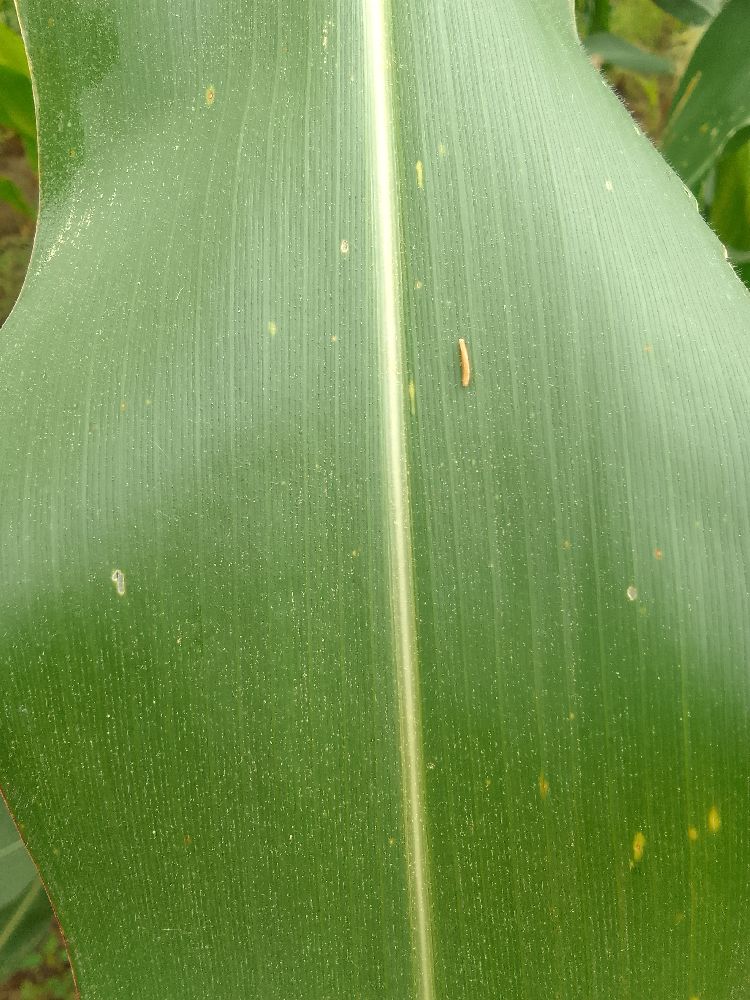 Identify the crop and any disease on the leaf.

maize, healthy
